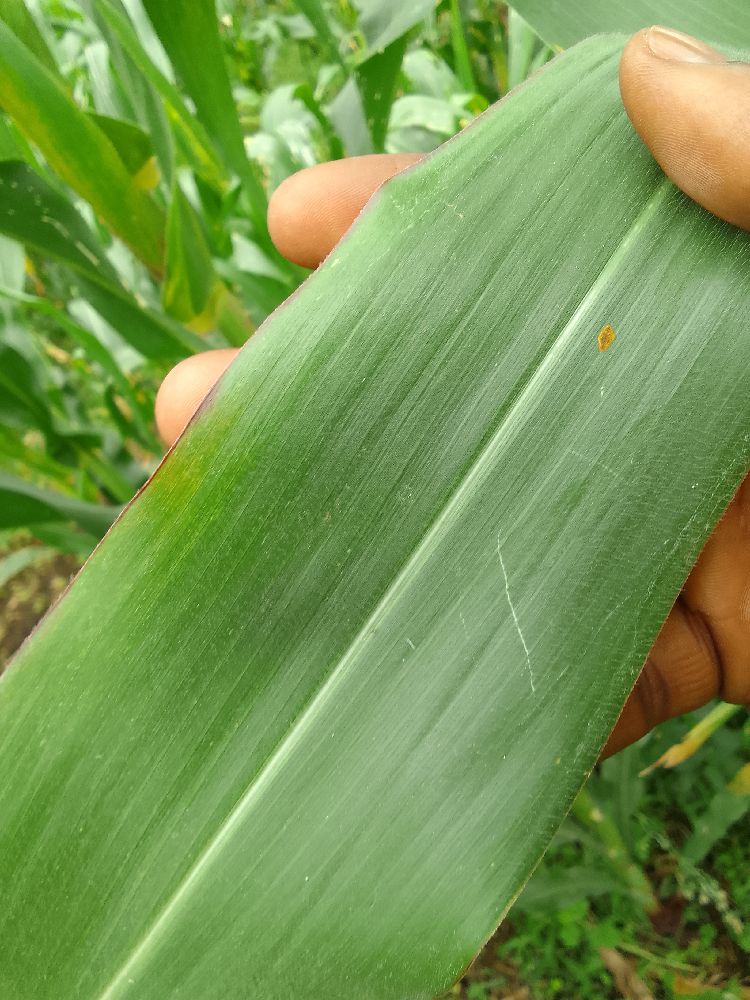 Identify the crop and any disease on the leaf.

maize, healthy
